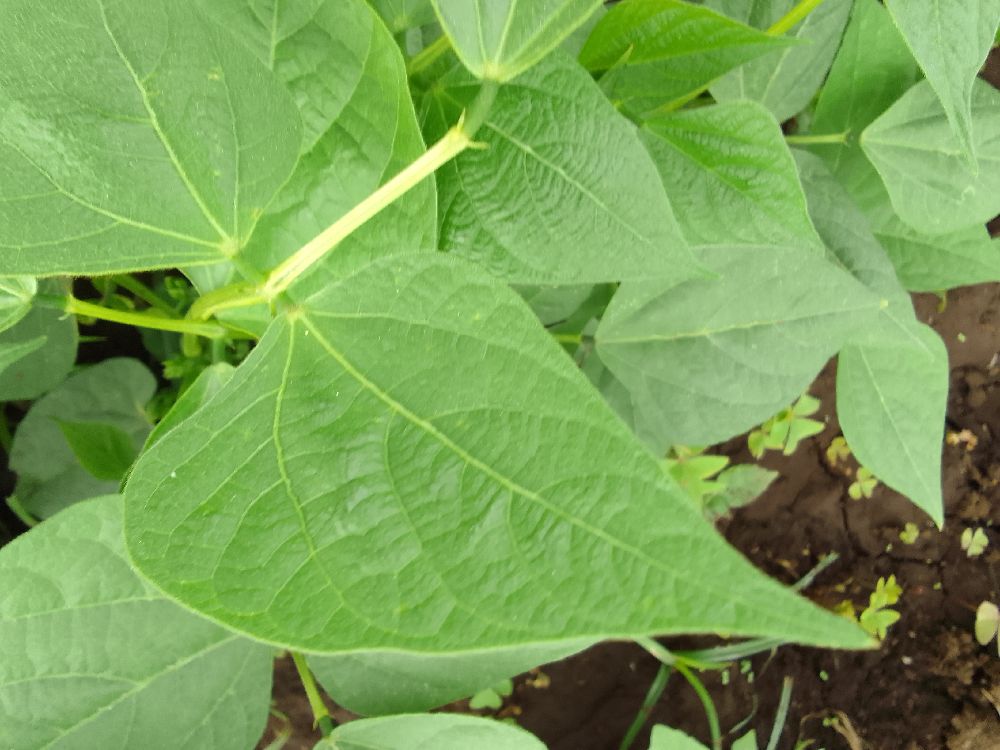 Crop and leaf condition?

common bean, healthy
